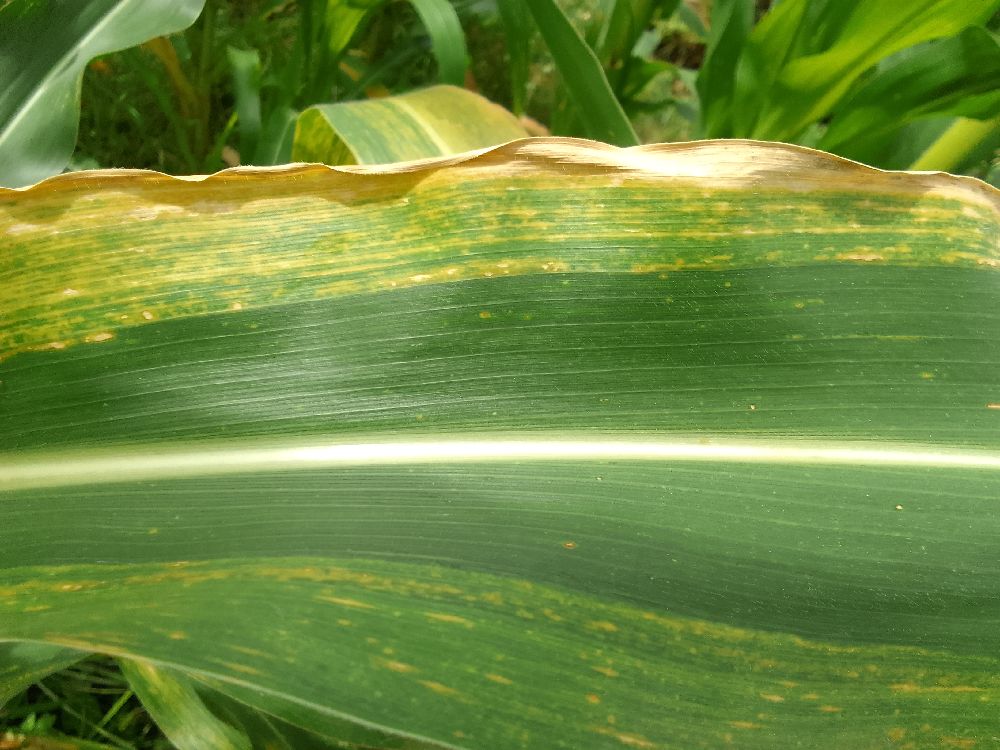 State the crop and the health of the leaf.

maize, maize lethal necrosis
